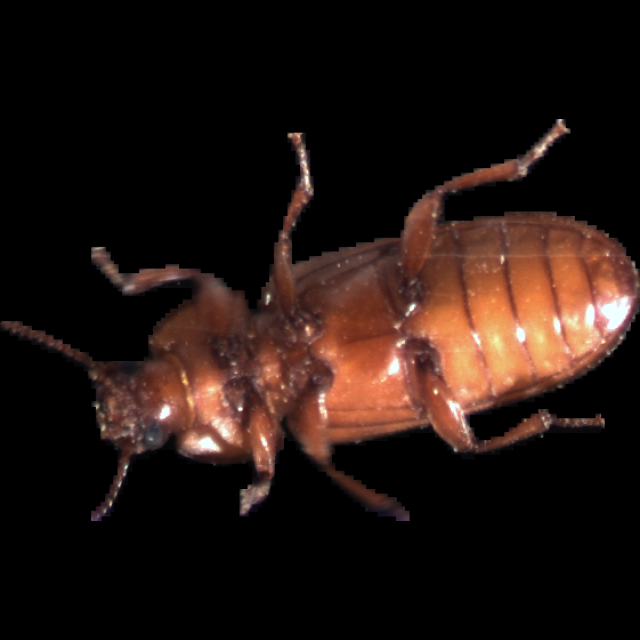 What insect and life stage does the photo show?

mealworm beetle
